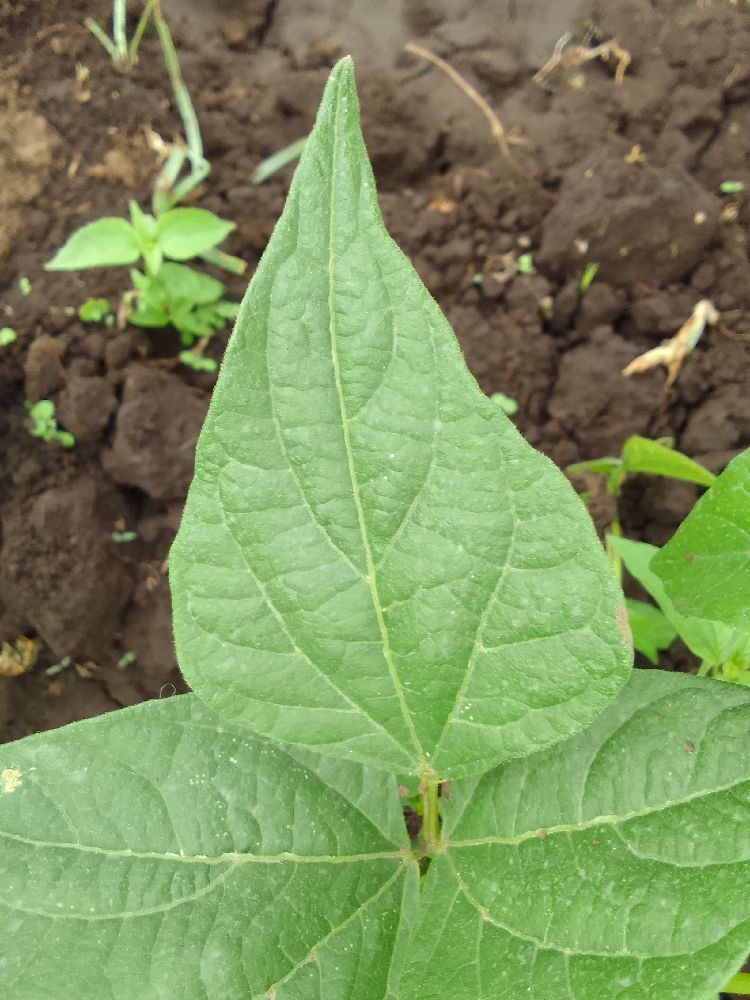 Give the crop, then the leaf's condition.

common bean, healthy
